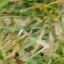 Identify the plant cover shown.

grass
